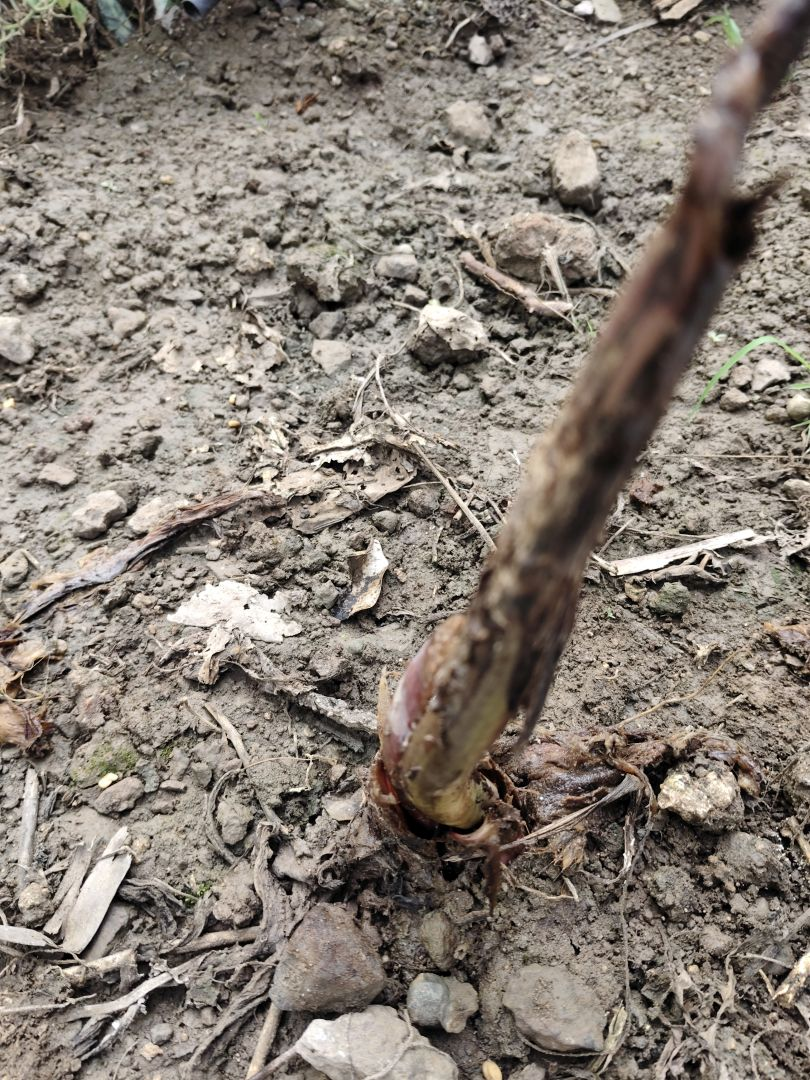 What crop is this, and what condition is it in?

taro, root rot
